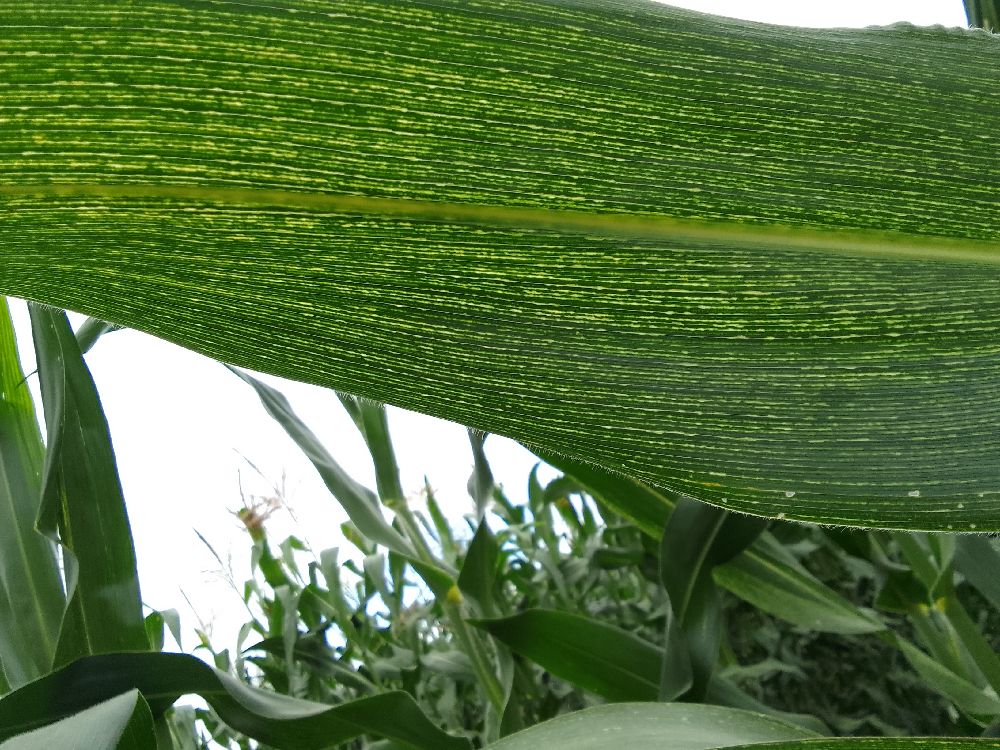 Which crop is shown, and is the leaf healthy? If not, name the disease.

maize, maize streak virus
